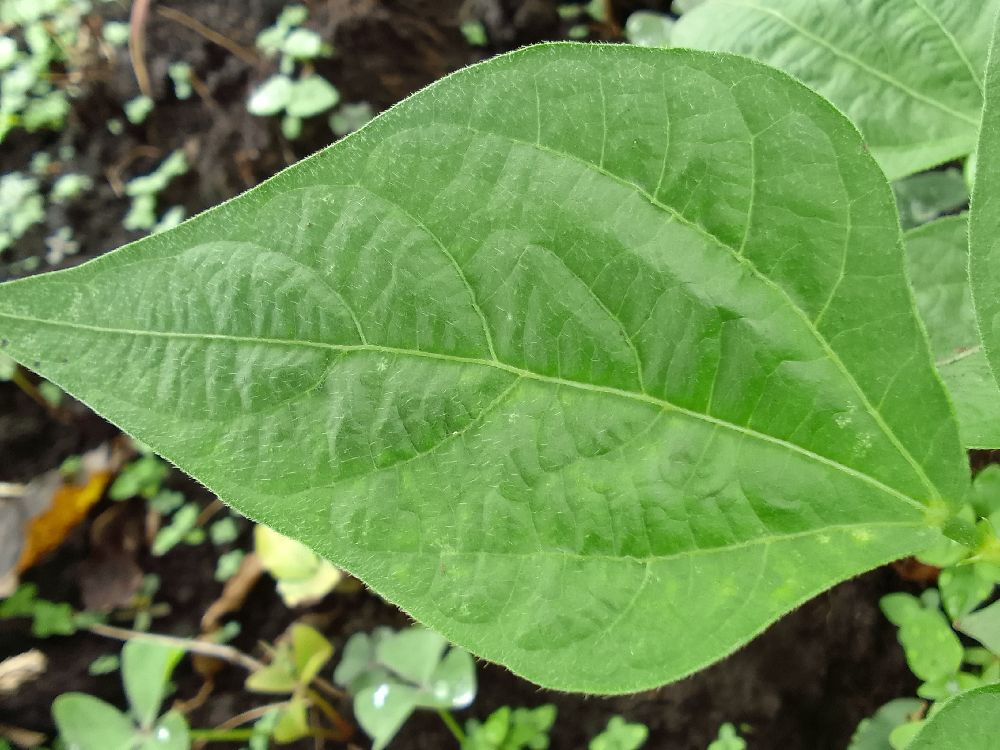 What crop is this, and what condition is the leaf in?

common bean, healthy
